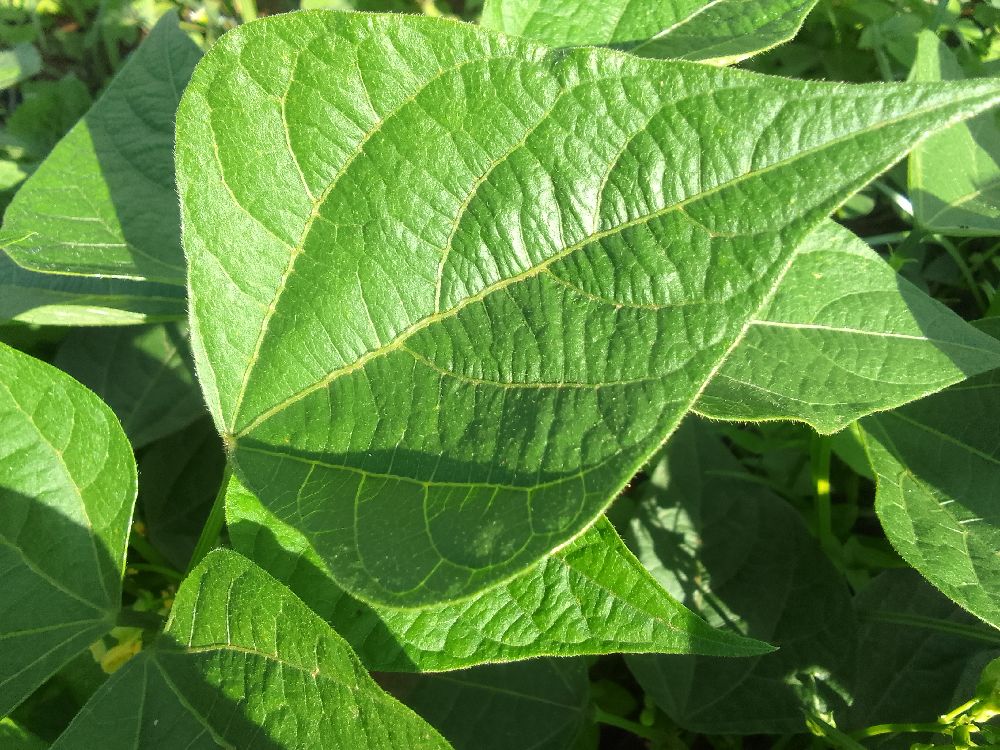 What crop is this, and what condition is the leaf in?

common bean, healthy
